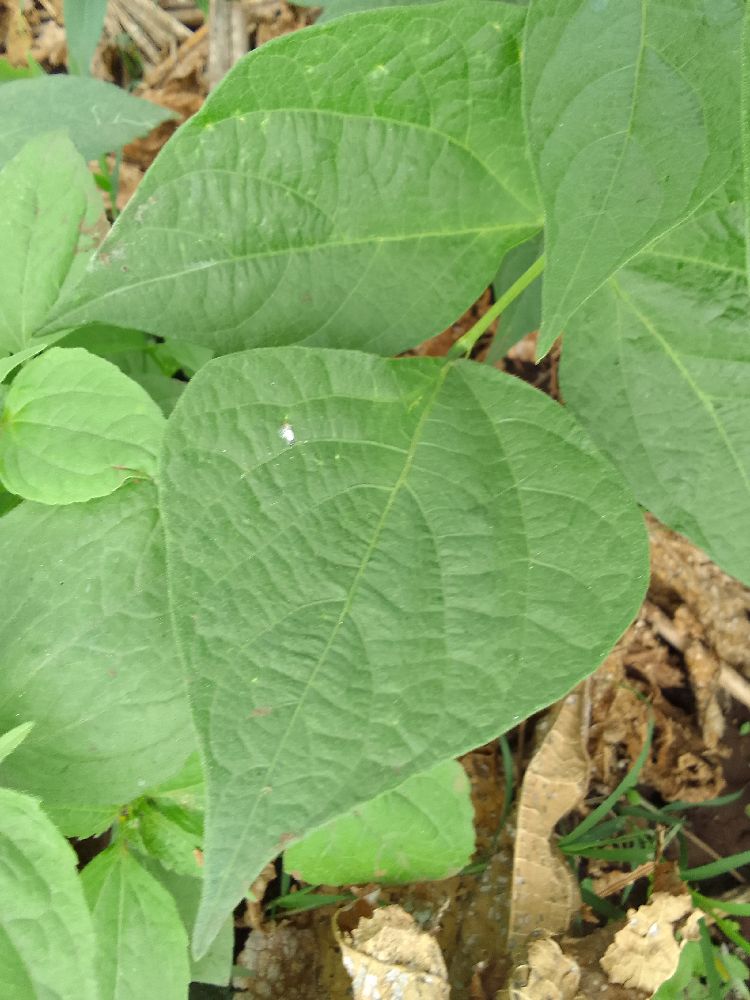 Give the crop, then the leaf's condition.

common bean, healthy
